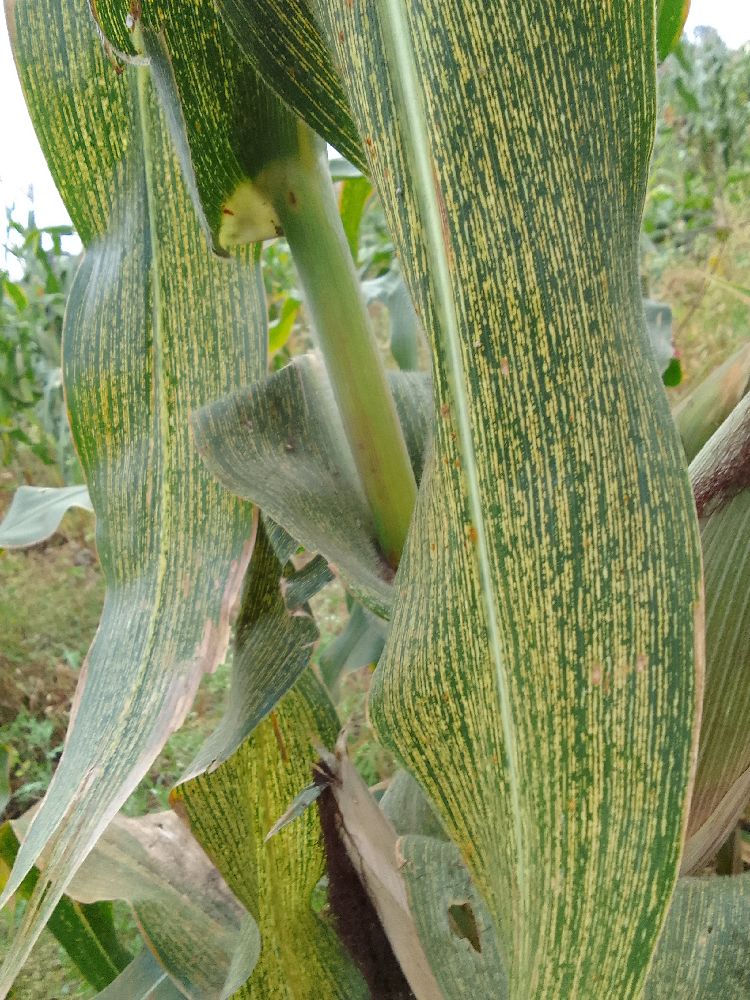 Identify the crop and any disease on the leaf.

maize, maize streak virus
